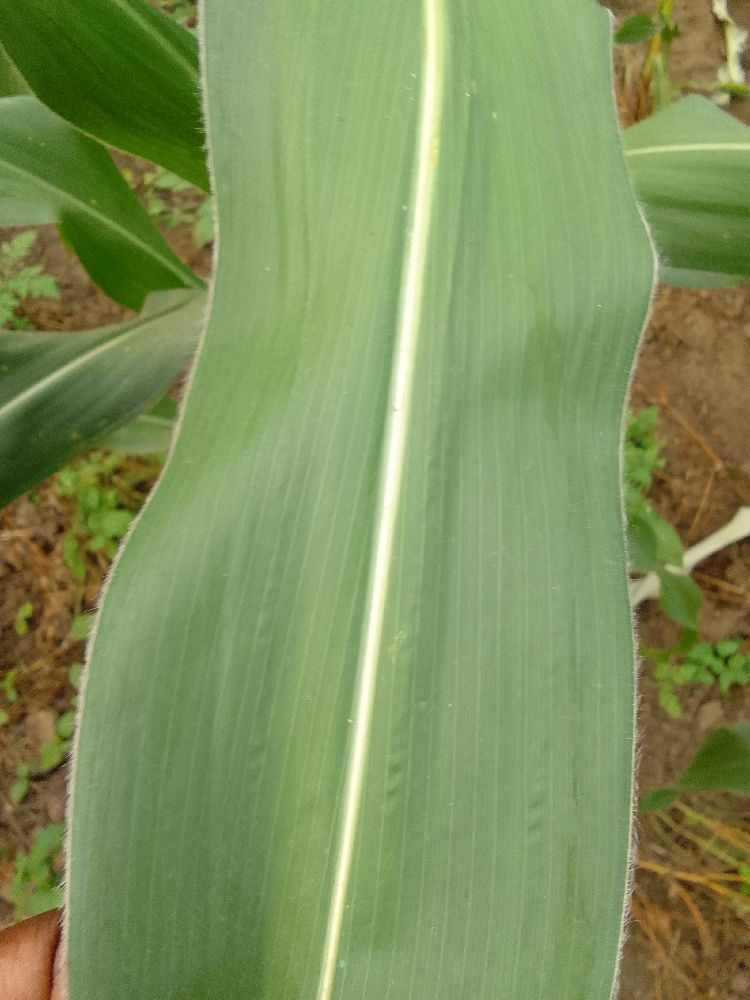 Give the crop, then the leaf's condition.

maize, healthy
